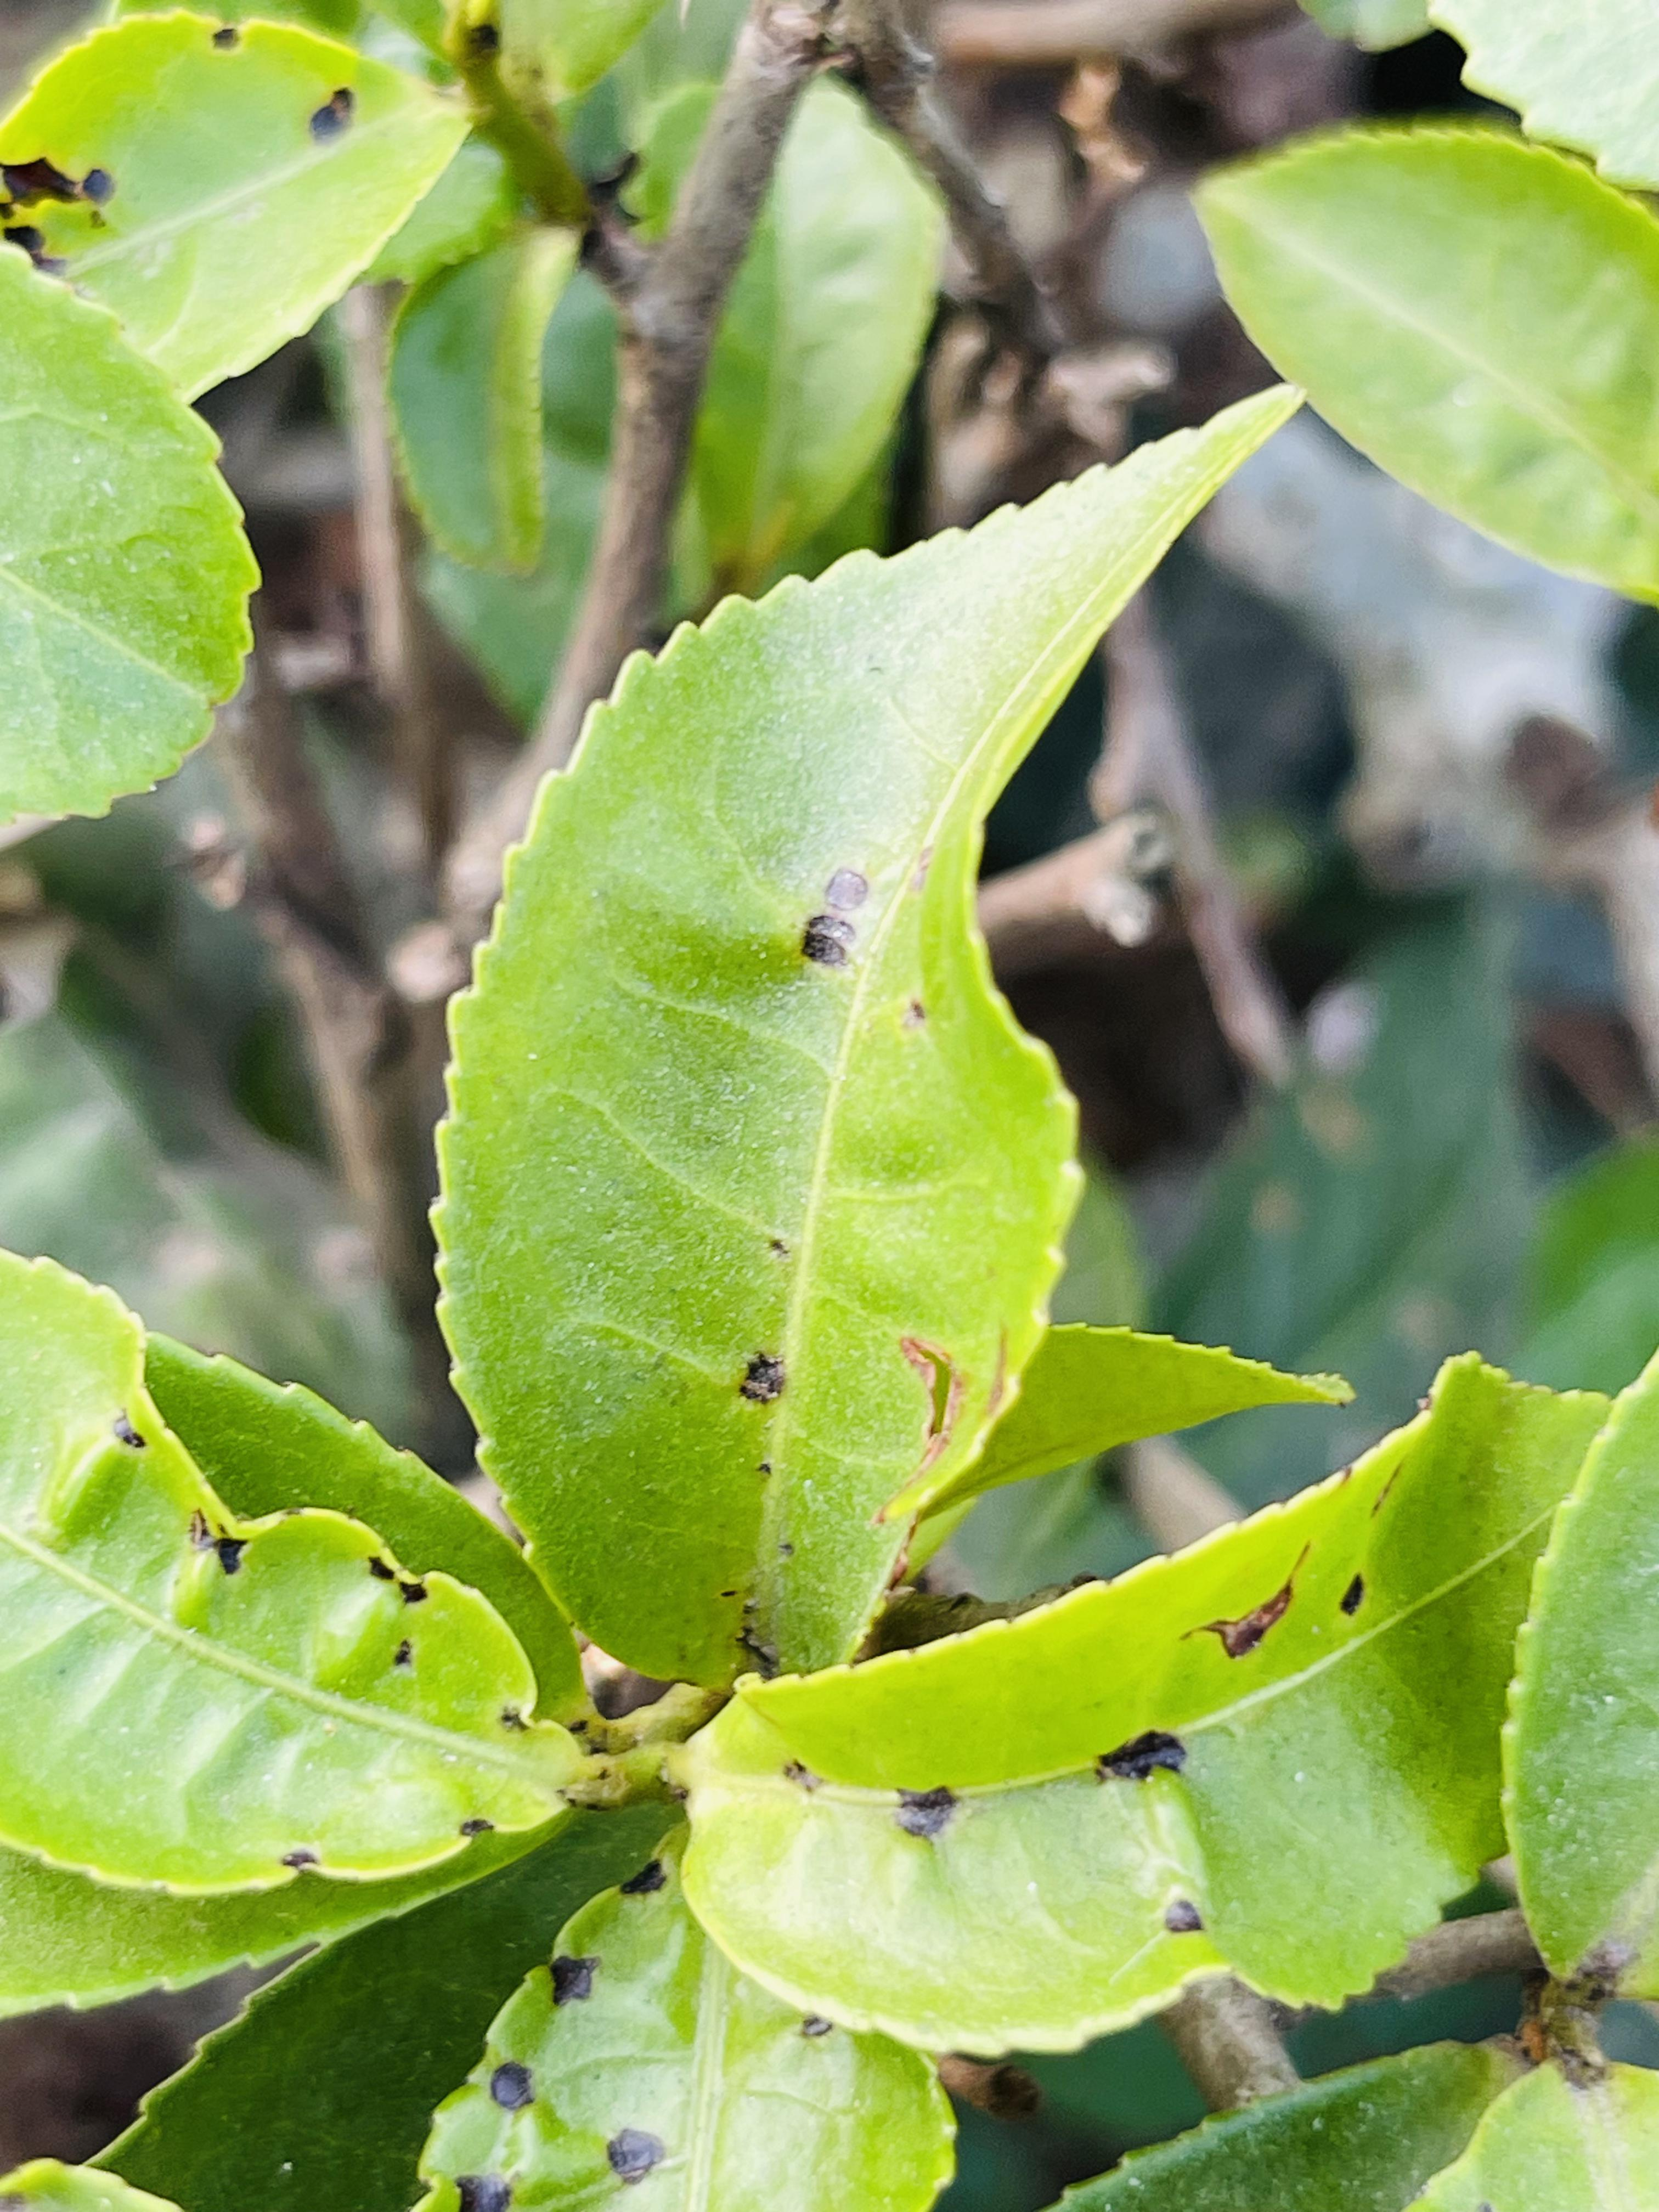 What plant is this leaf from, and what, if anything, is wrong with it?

tea, helopeltis
